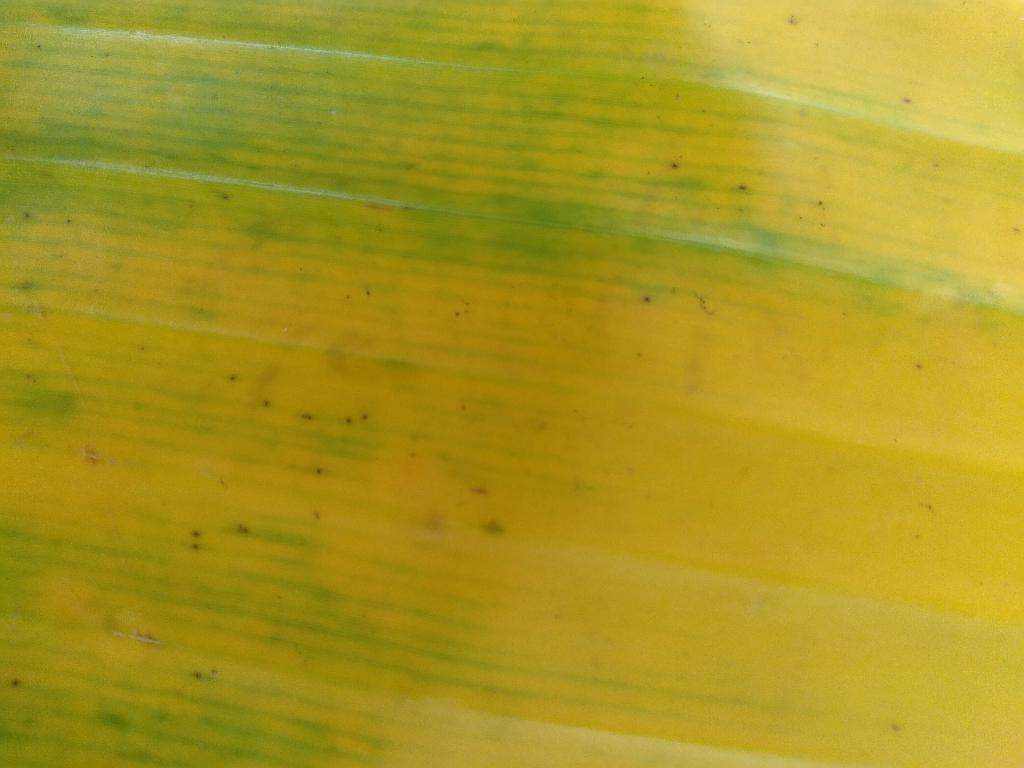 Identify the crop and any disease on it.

banana, fusarium wilt race 1
